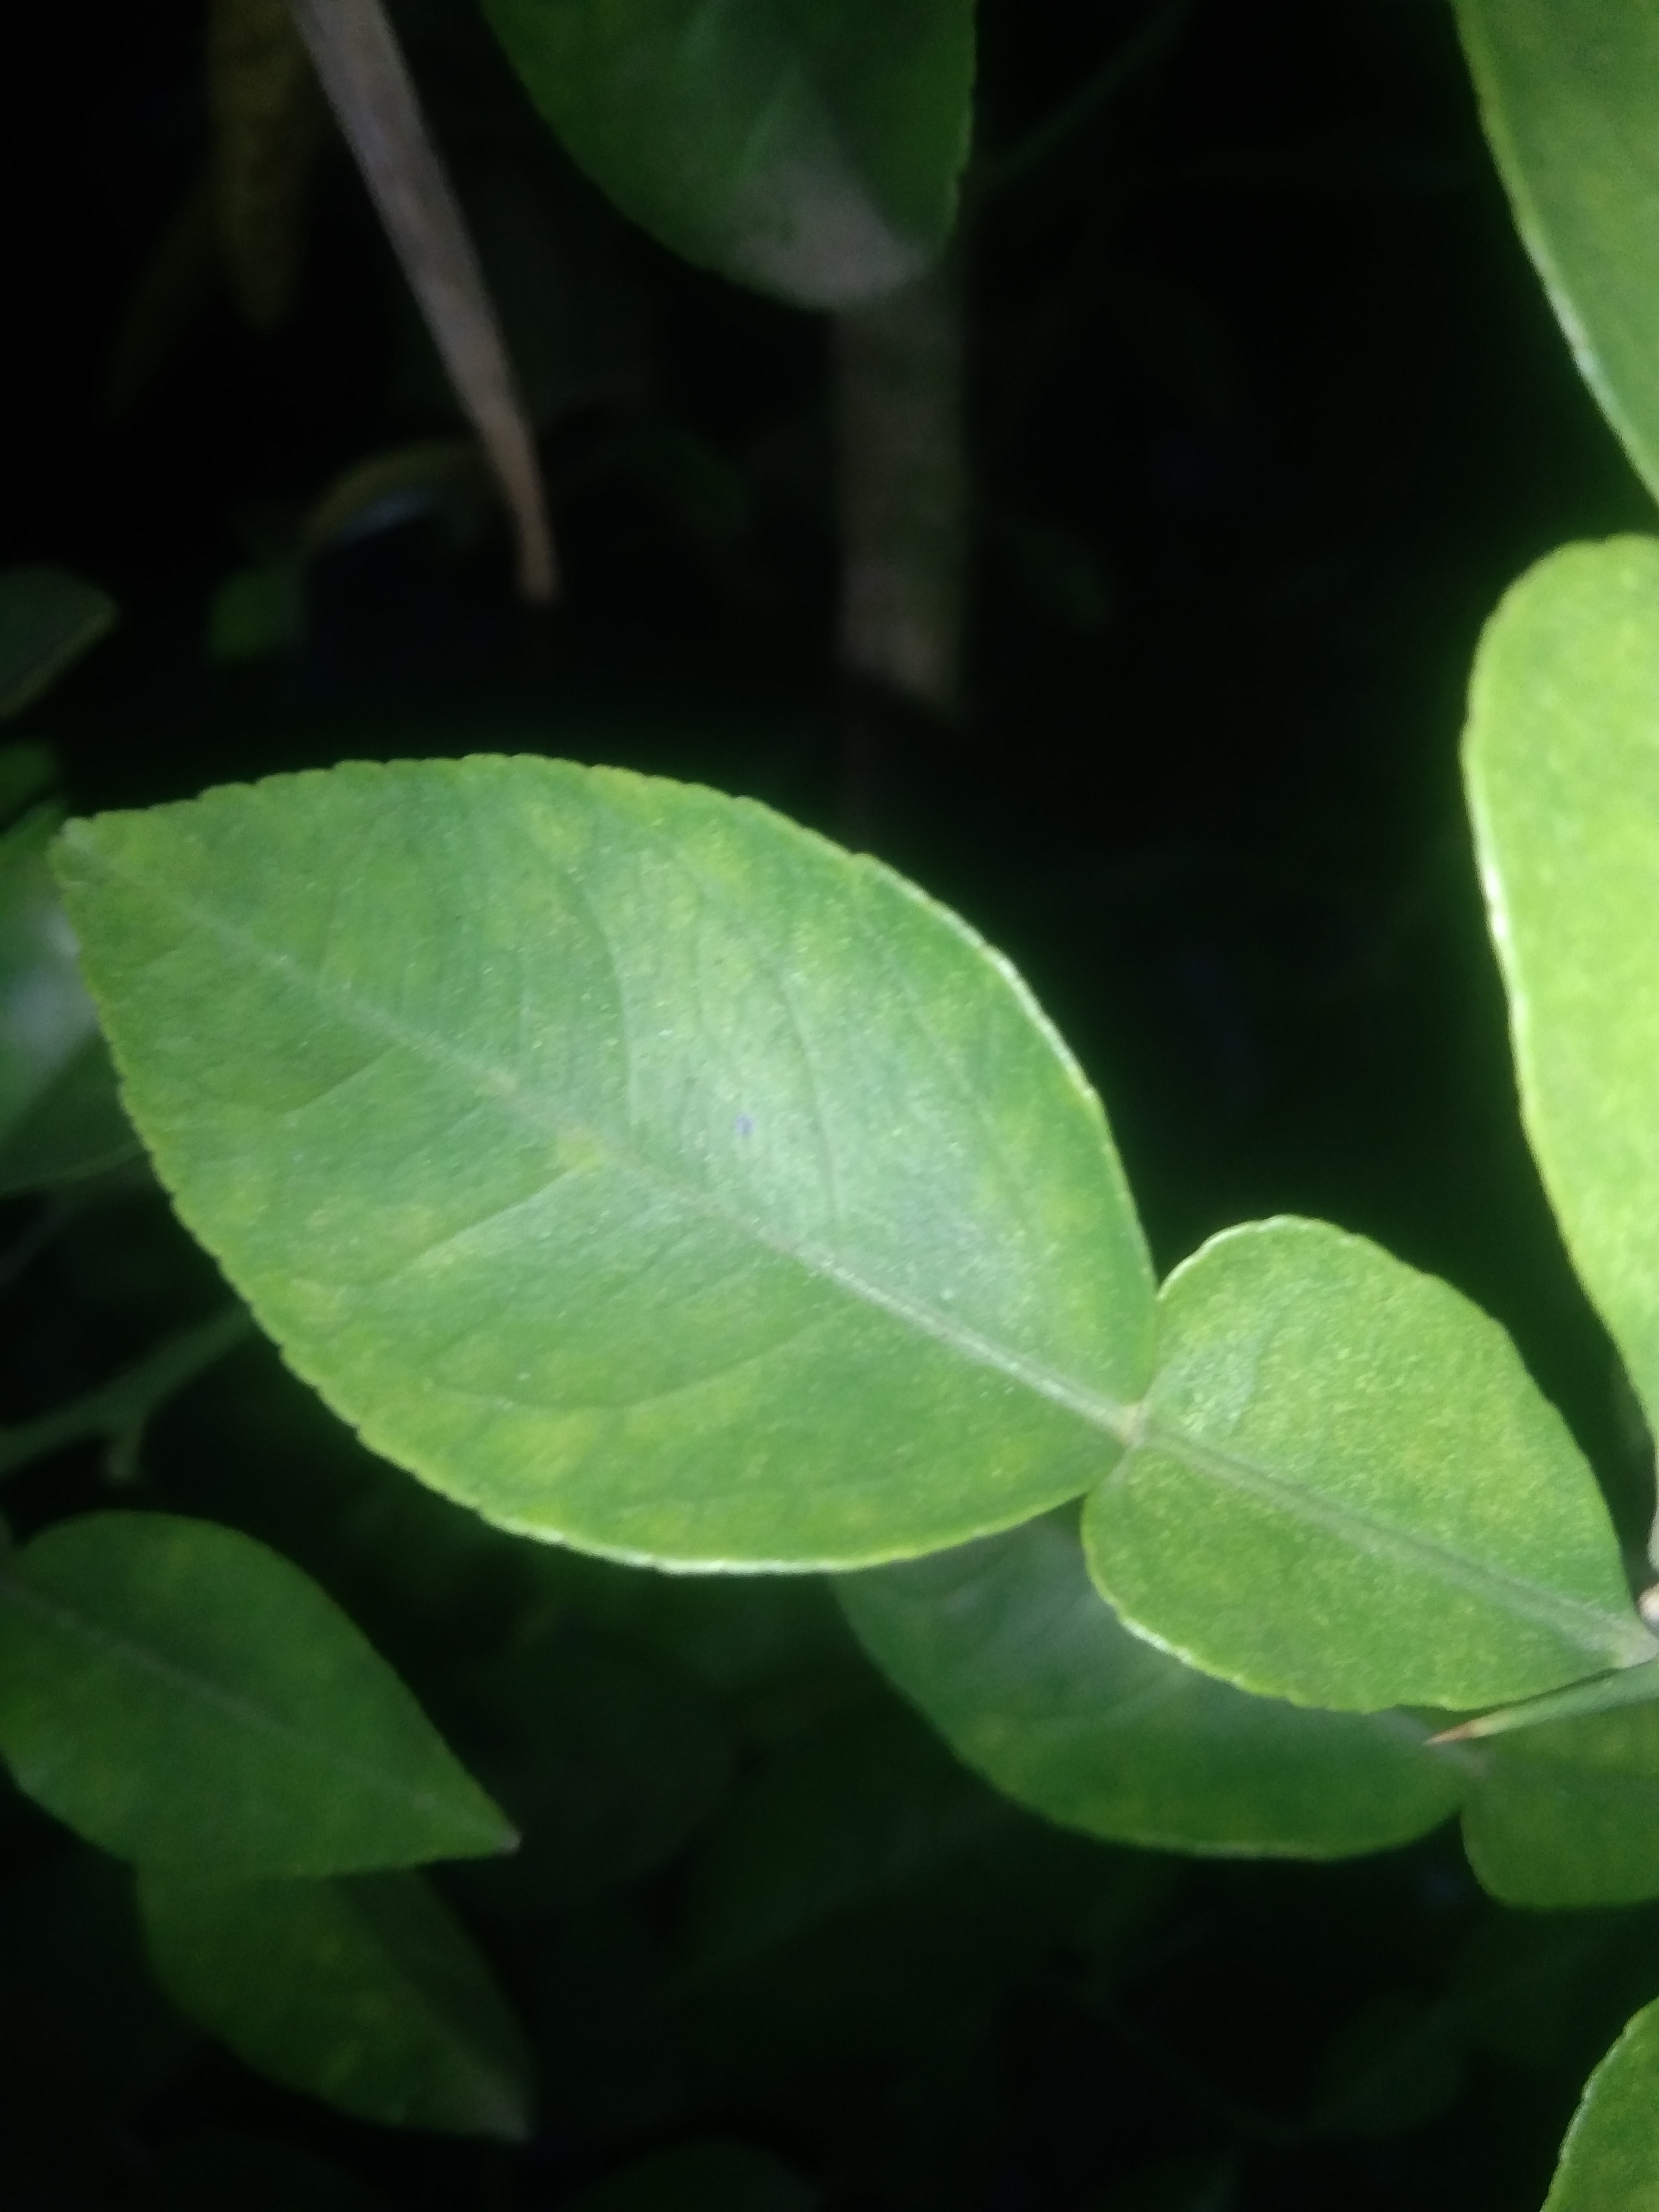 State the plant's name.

lemon
